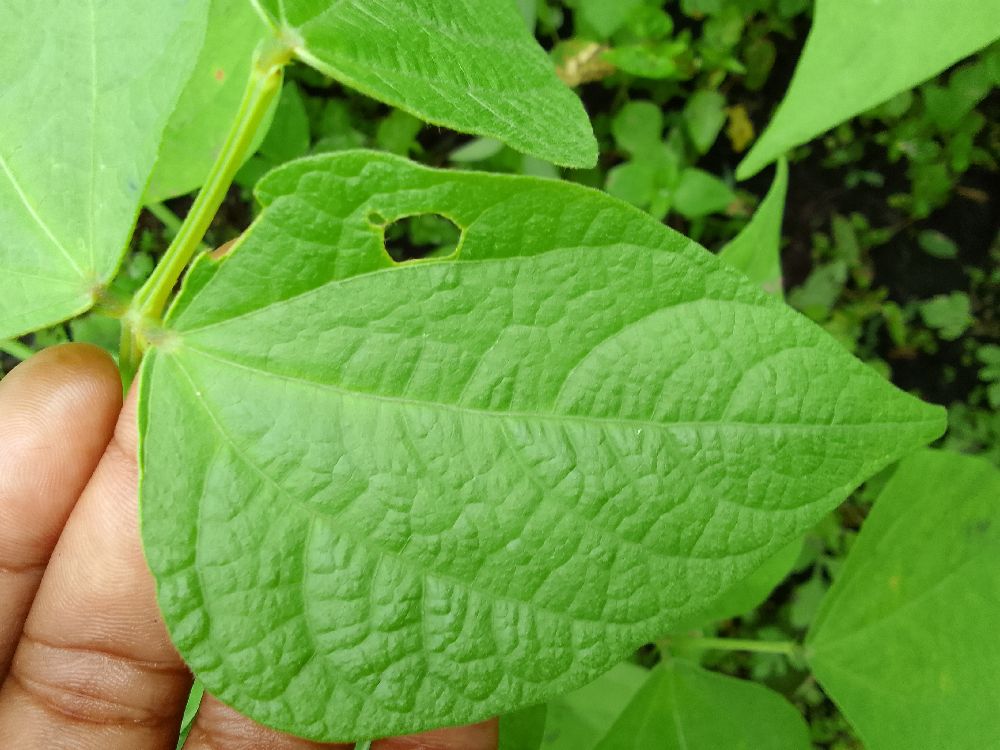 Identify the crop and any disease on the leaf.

common bean, healthy
